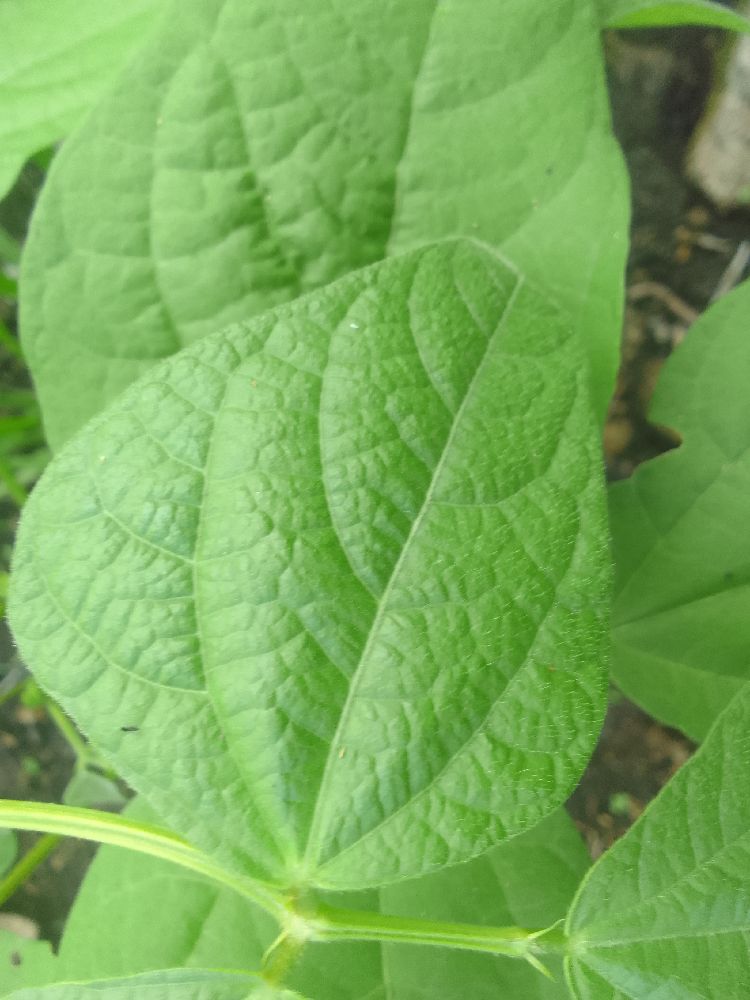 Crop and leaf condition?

common bean, healthy
